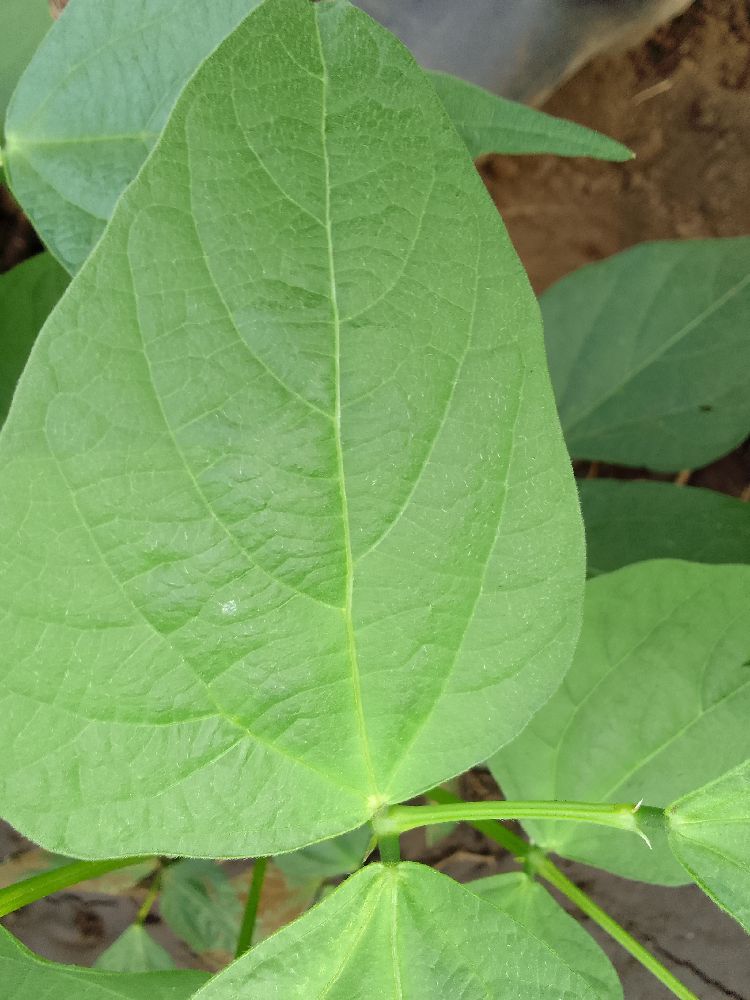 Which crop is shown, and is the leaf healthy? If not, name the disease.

common bean, healthy
